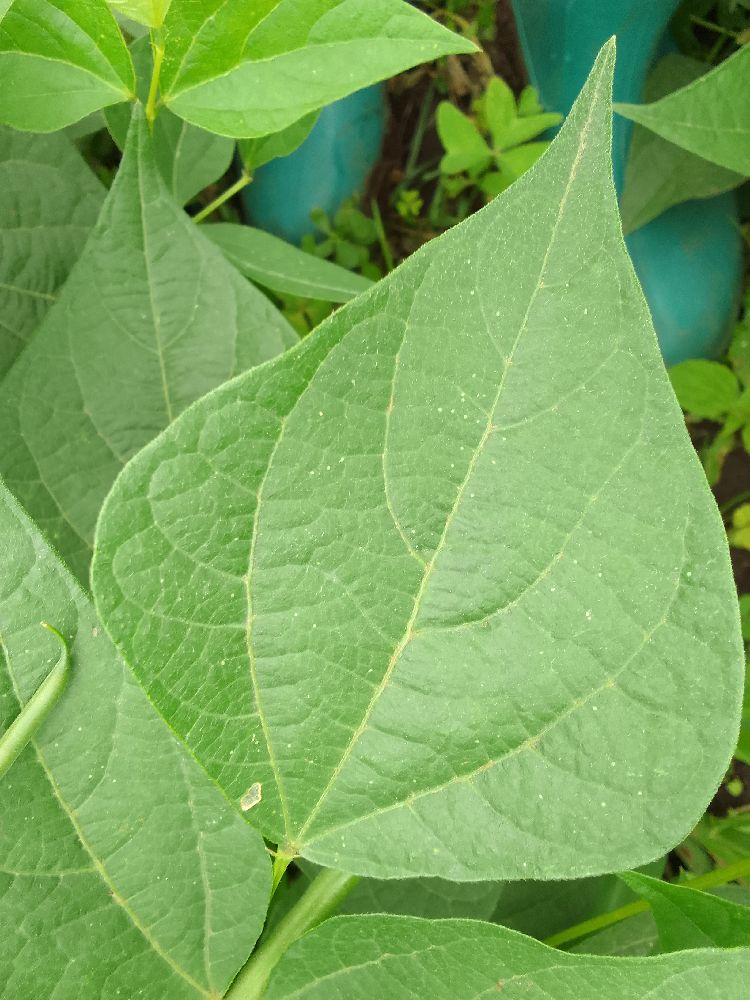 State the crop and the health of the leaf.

common bean, healthy
